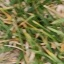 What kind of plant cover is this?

grass
